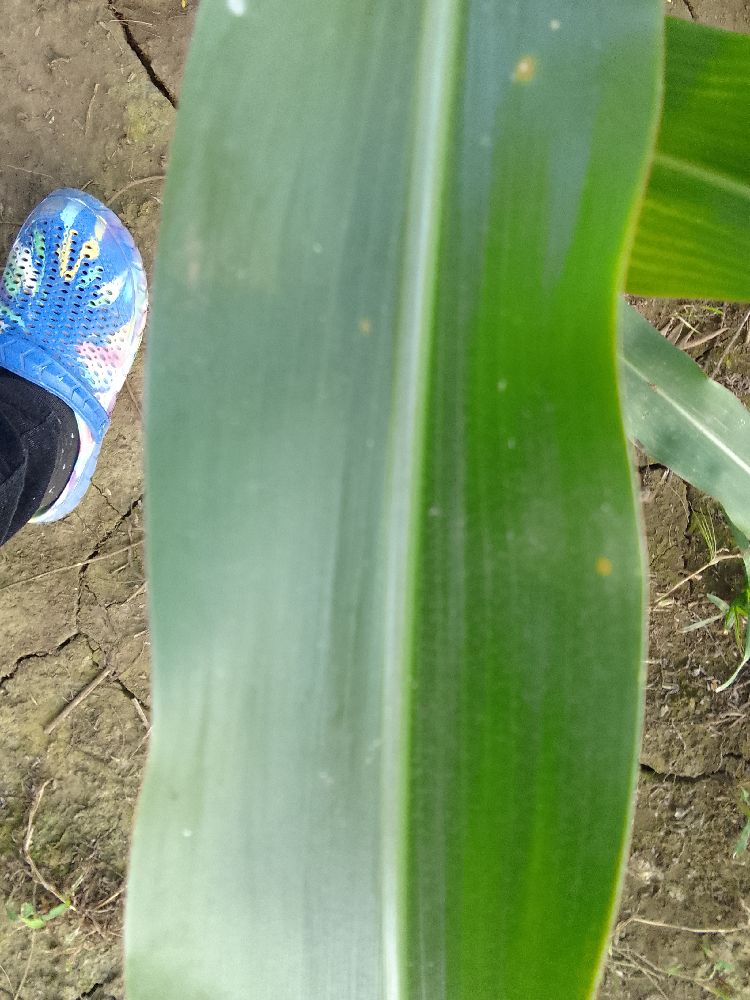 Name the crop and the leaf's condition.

maize, healthy
